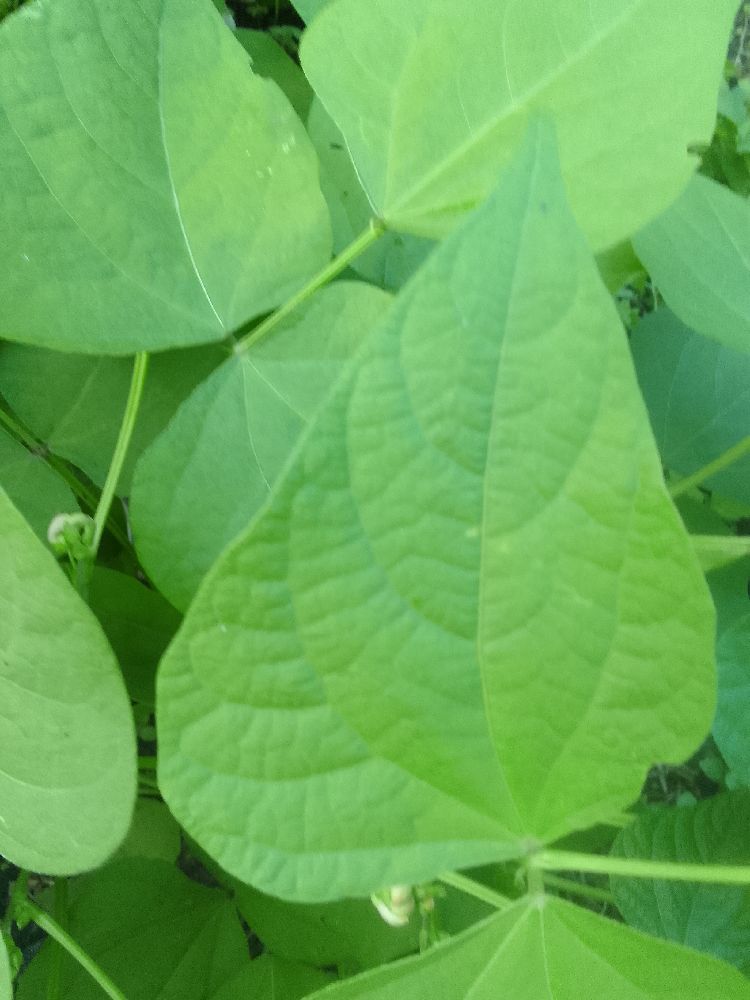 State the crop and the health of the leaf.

common bean, healthy
